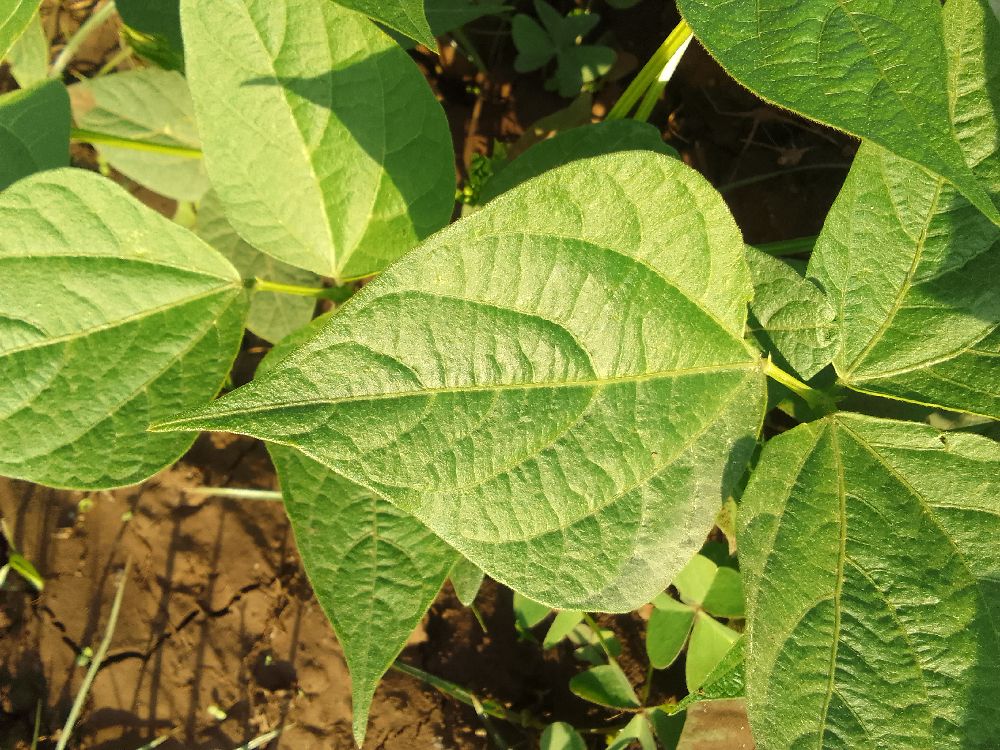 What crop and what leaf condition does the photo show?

common bean, healthy
